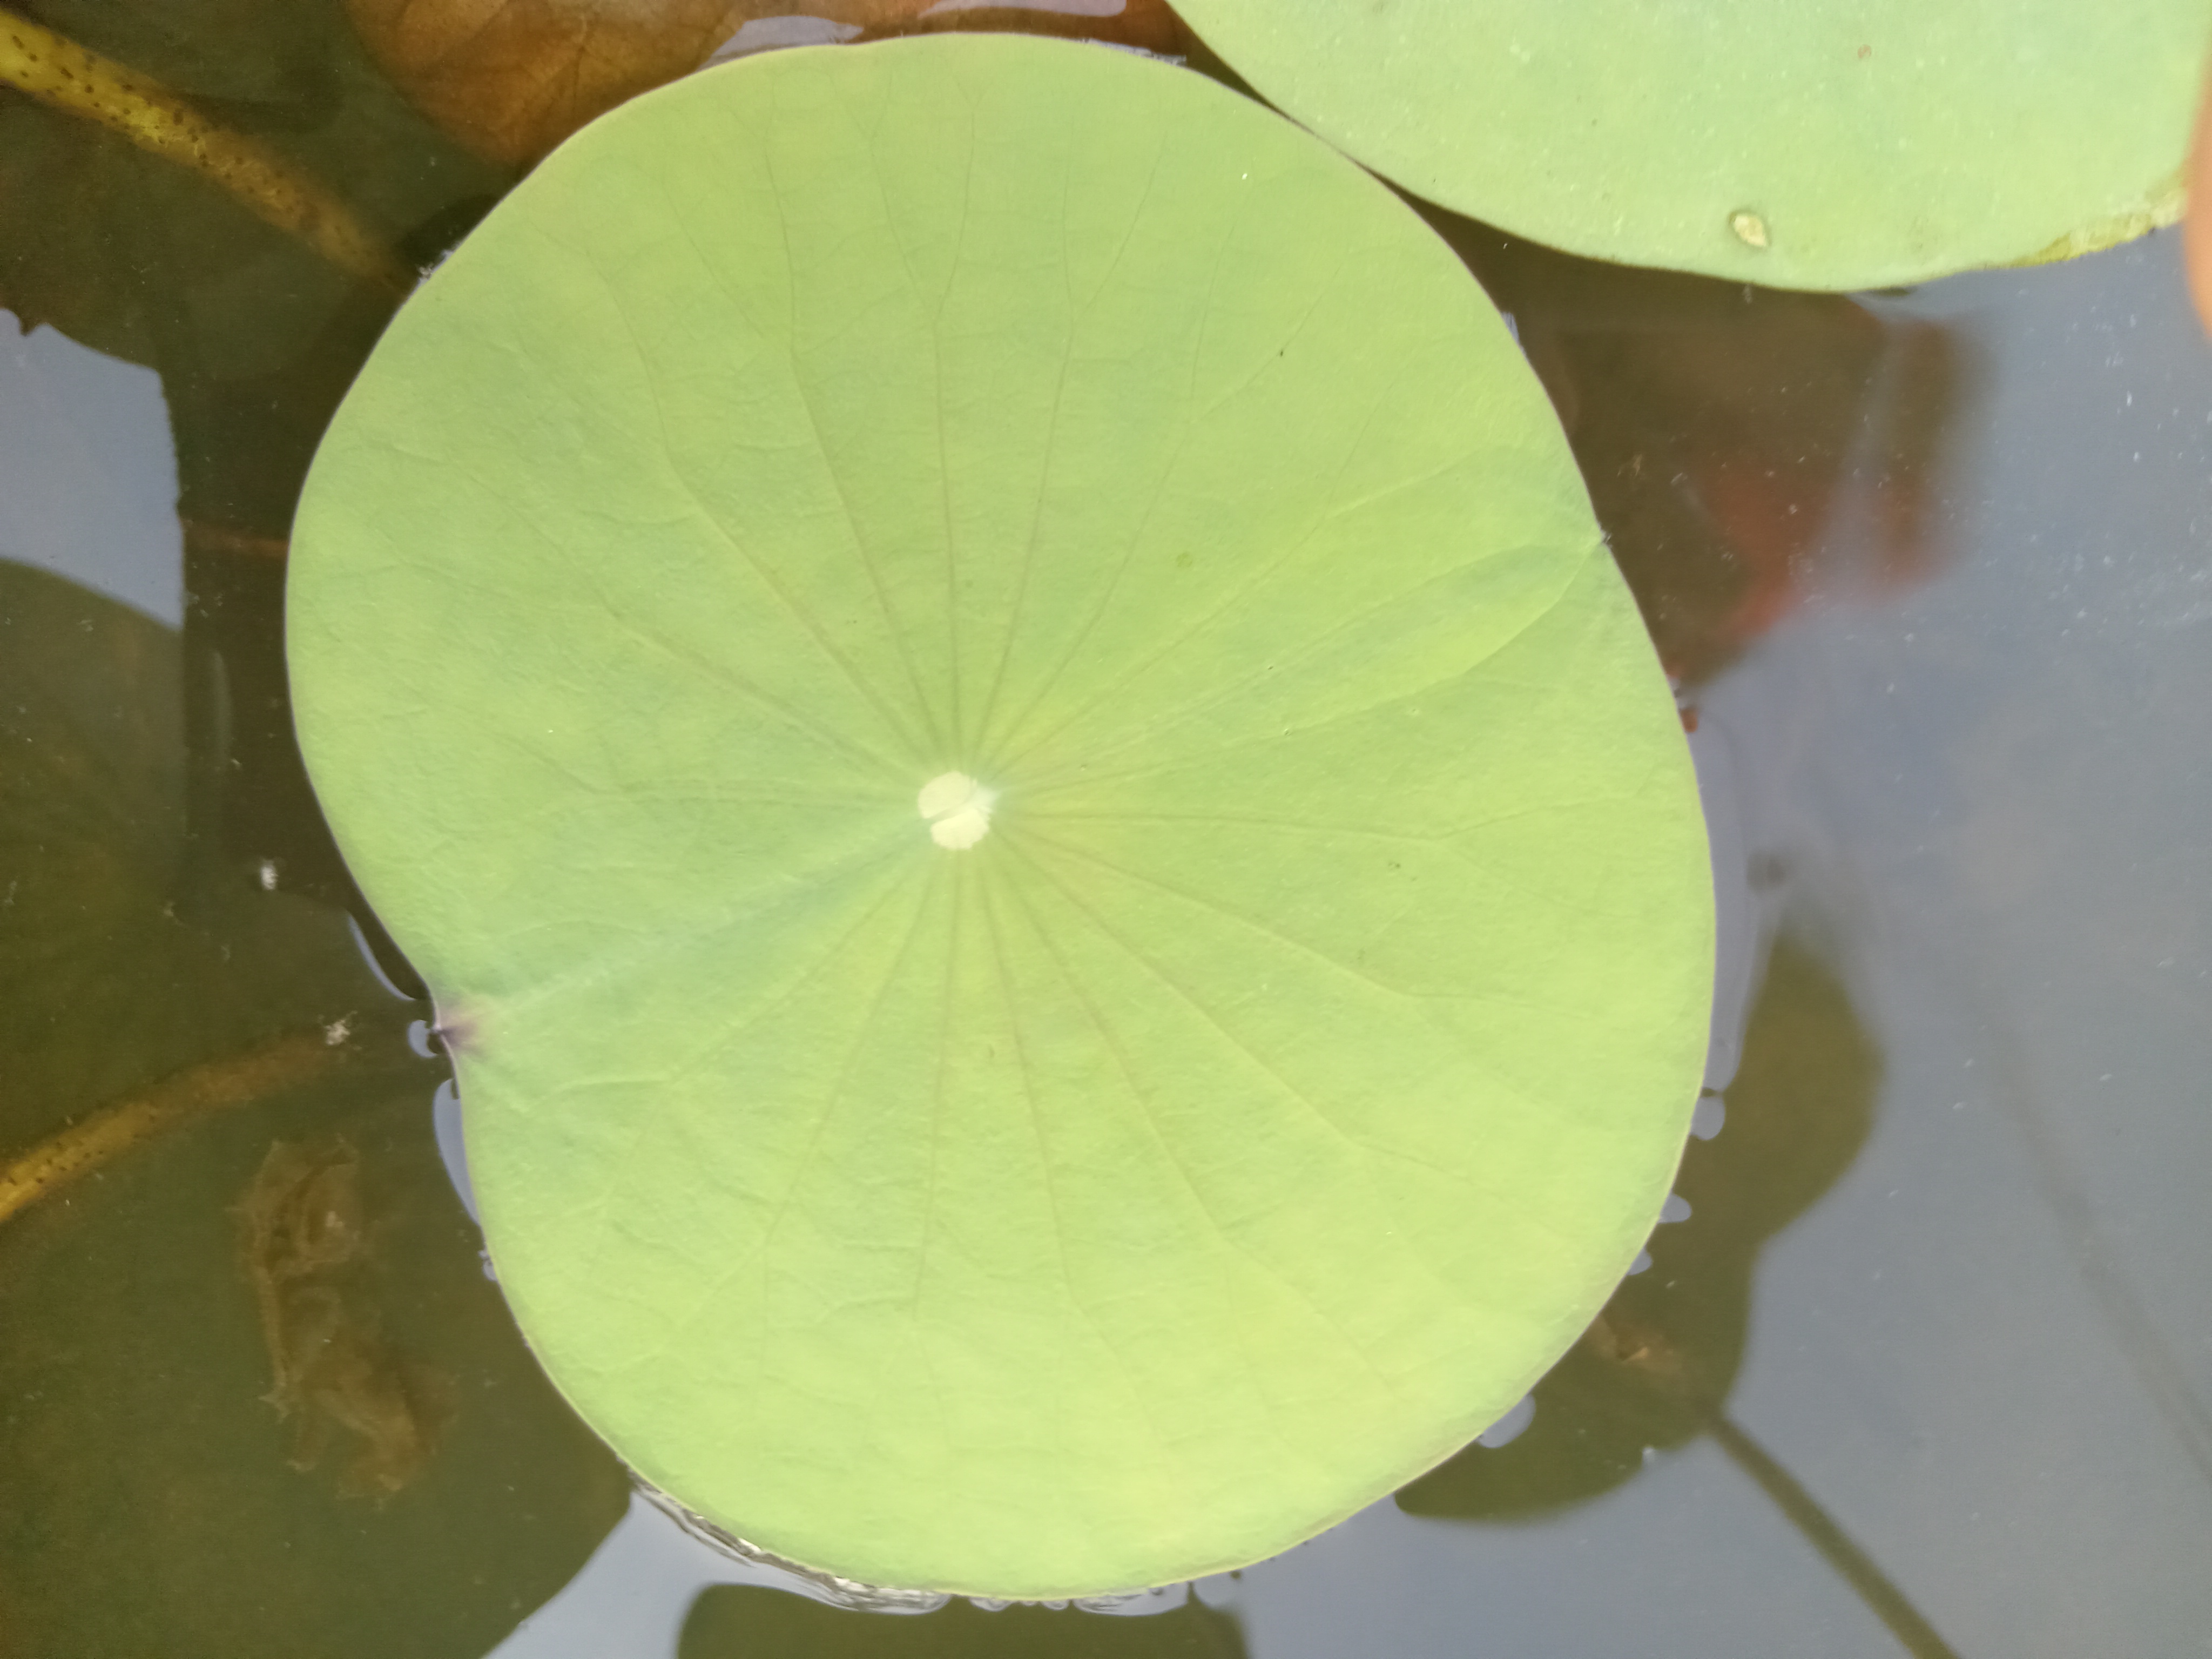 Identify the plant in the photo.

lotus
